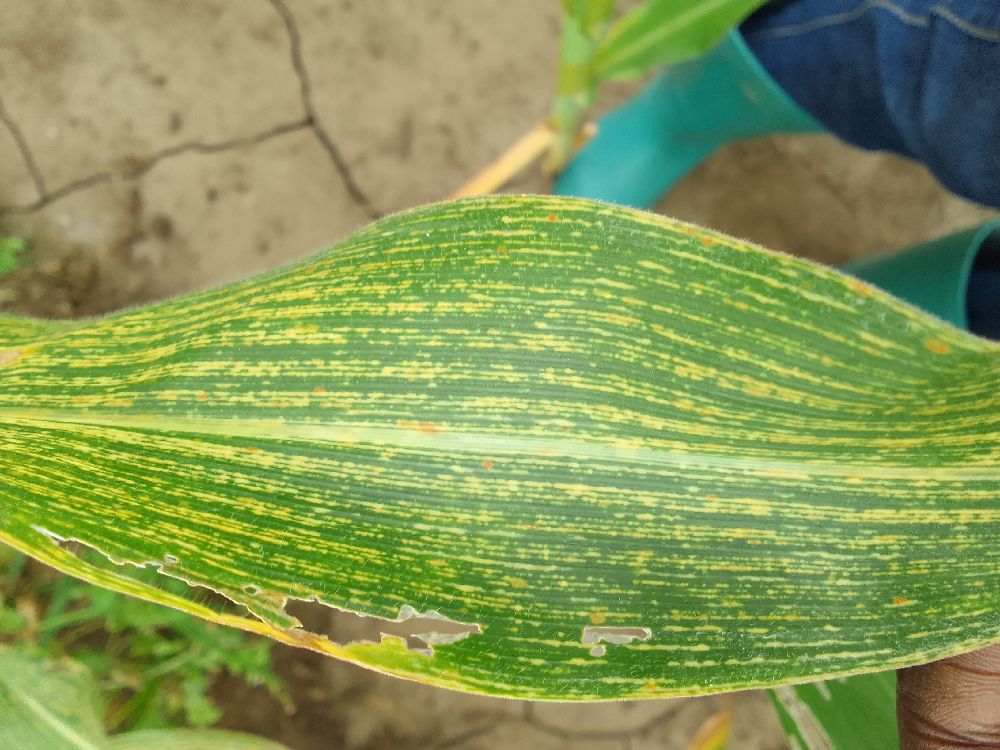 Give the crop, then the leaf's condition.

maize, maize streak virus
